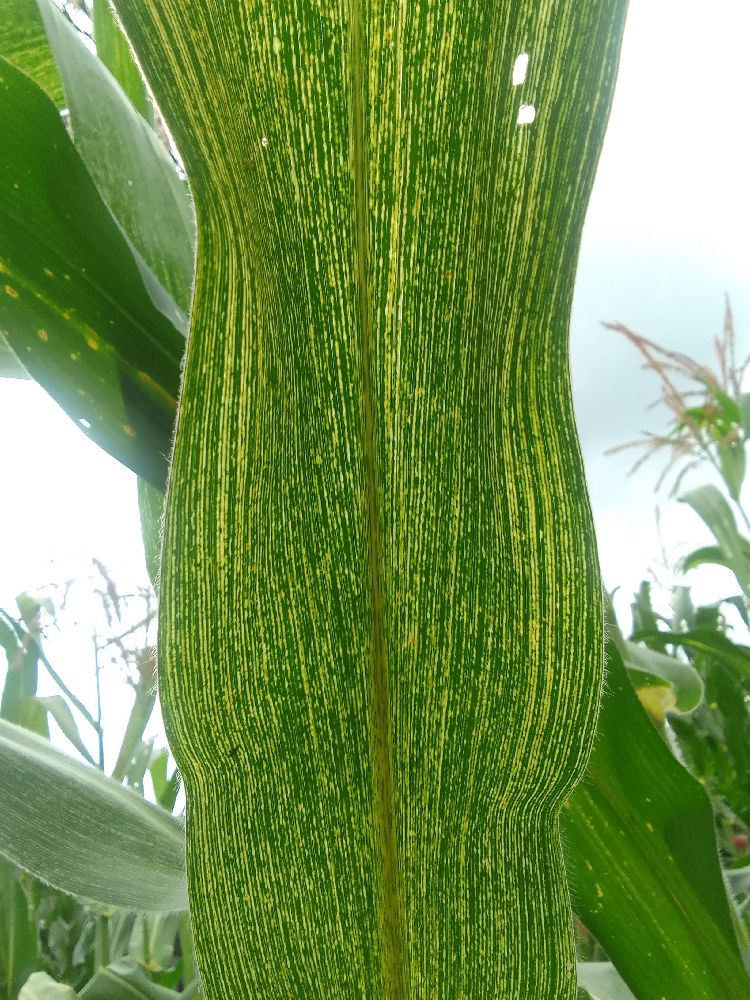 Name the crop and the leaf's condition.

maize, maize streak virus
